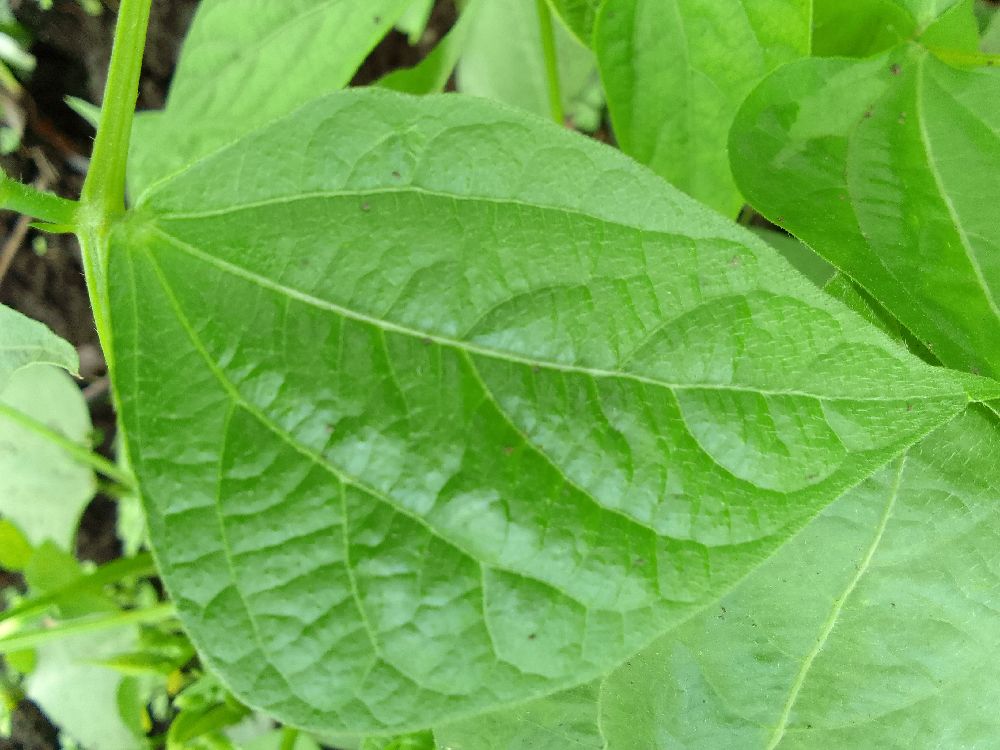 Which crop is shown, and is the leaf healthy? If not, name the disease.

common bean, healthy
